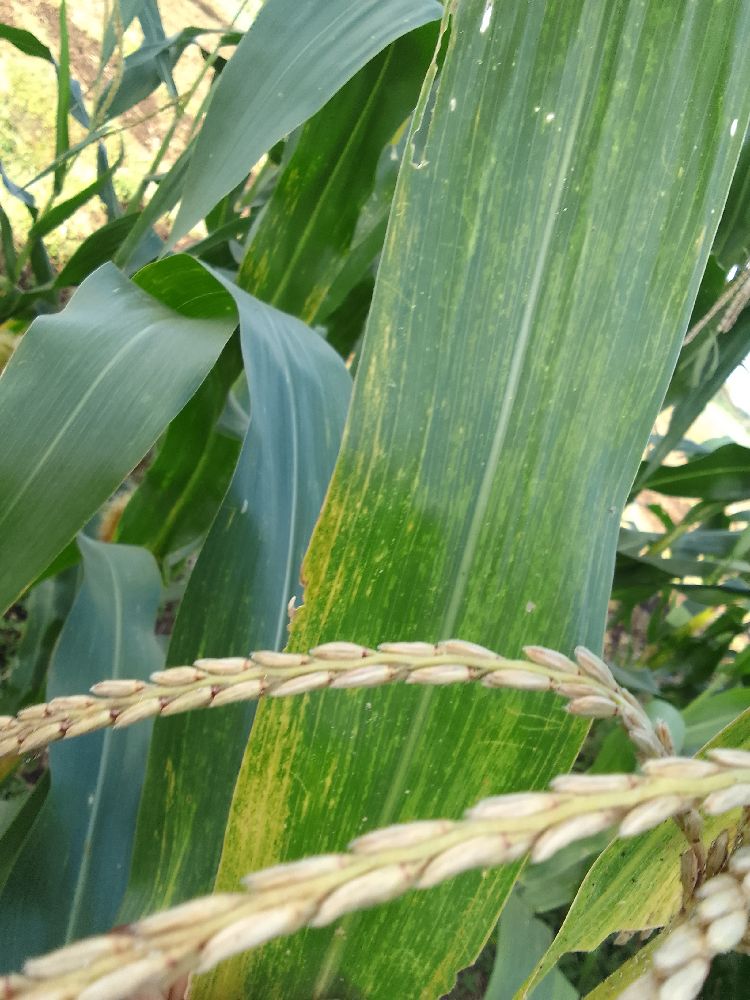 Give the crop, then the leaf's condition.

maize, maize lethal necrosis
